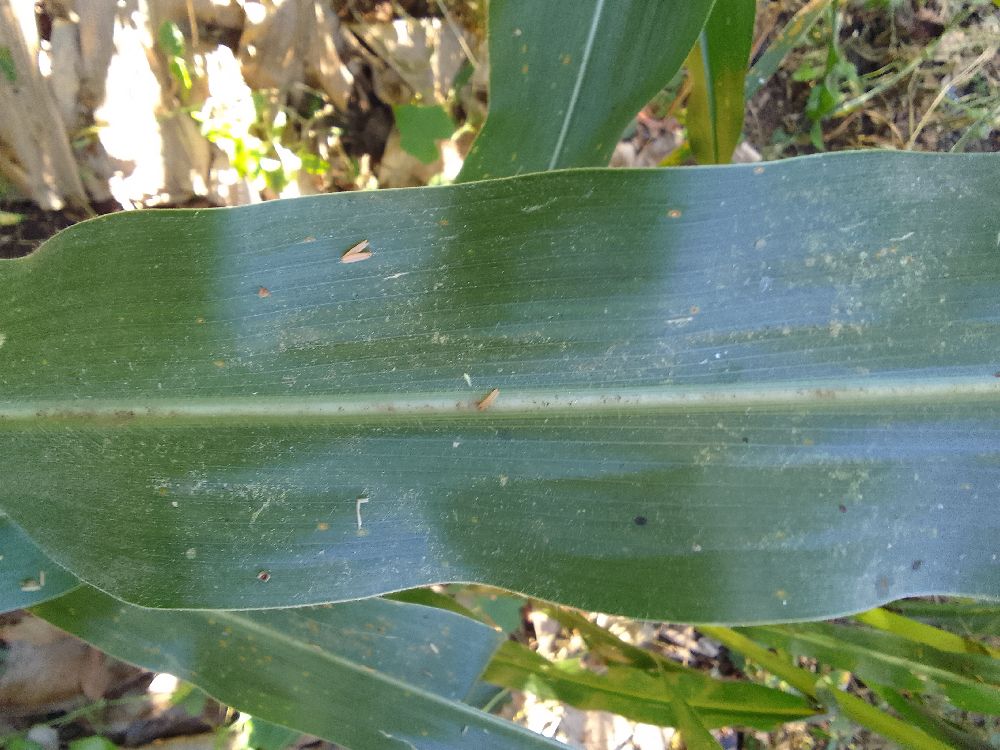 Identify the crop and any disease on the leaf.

maize, healthy
